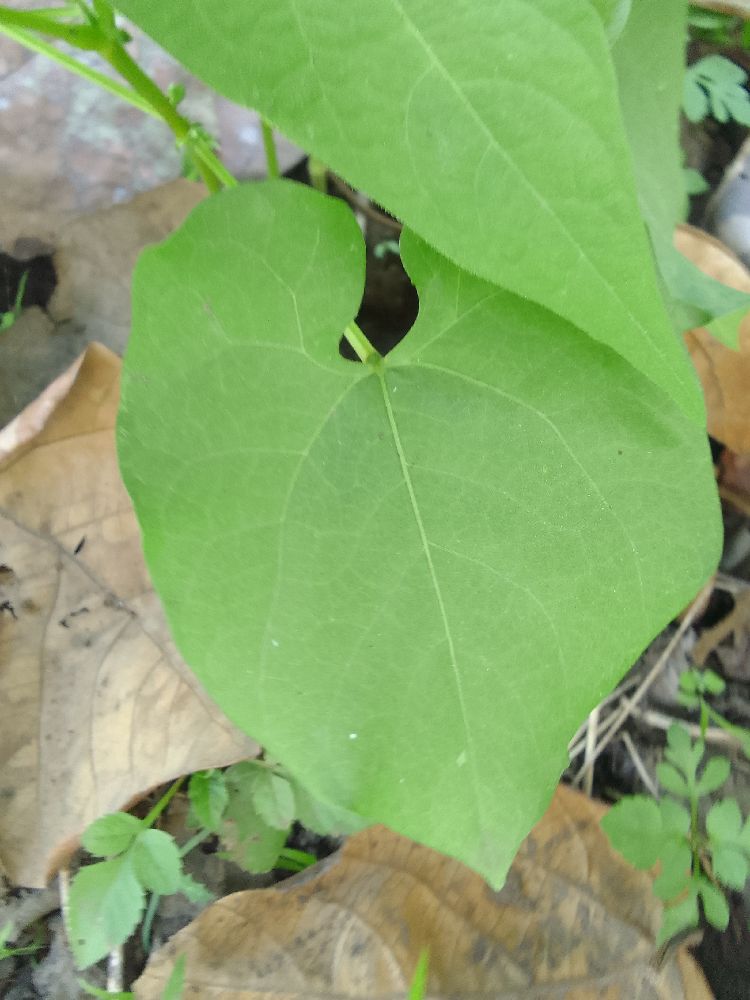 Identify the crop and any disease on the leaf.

common bean, healthy
